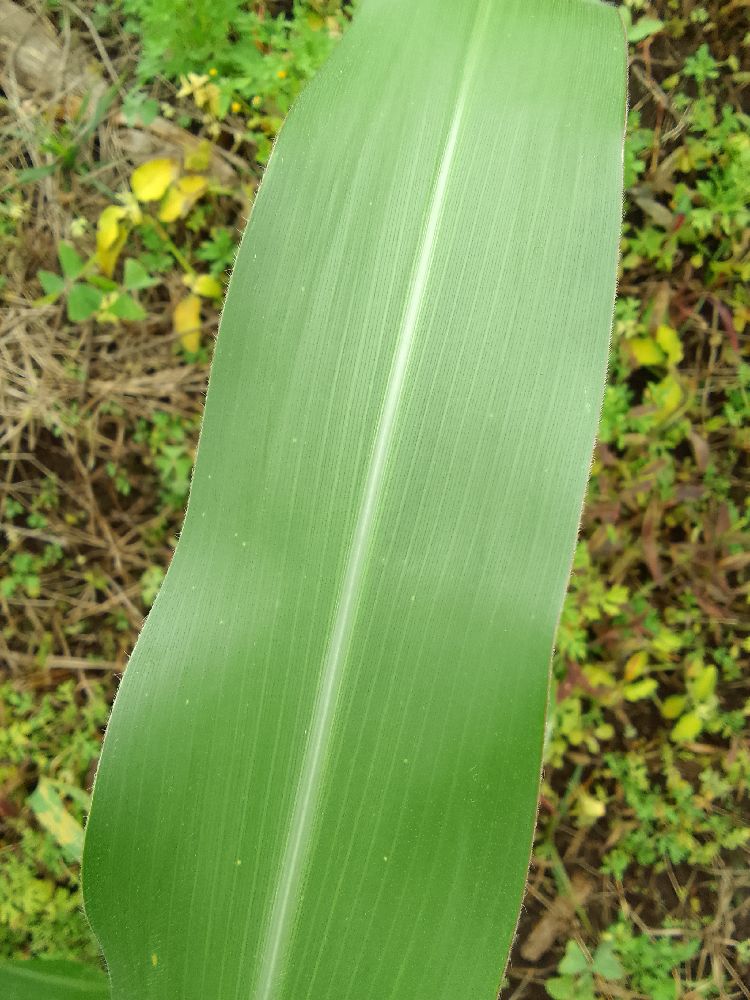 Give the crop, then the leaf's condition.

maize, healthy
